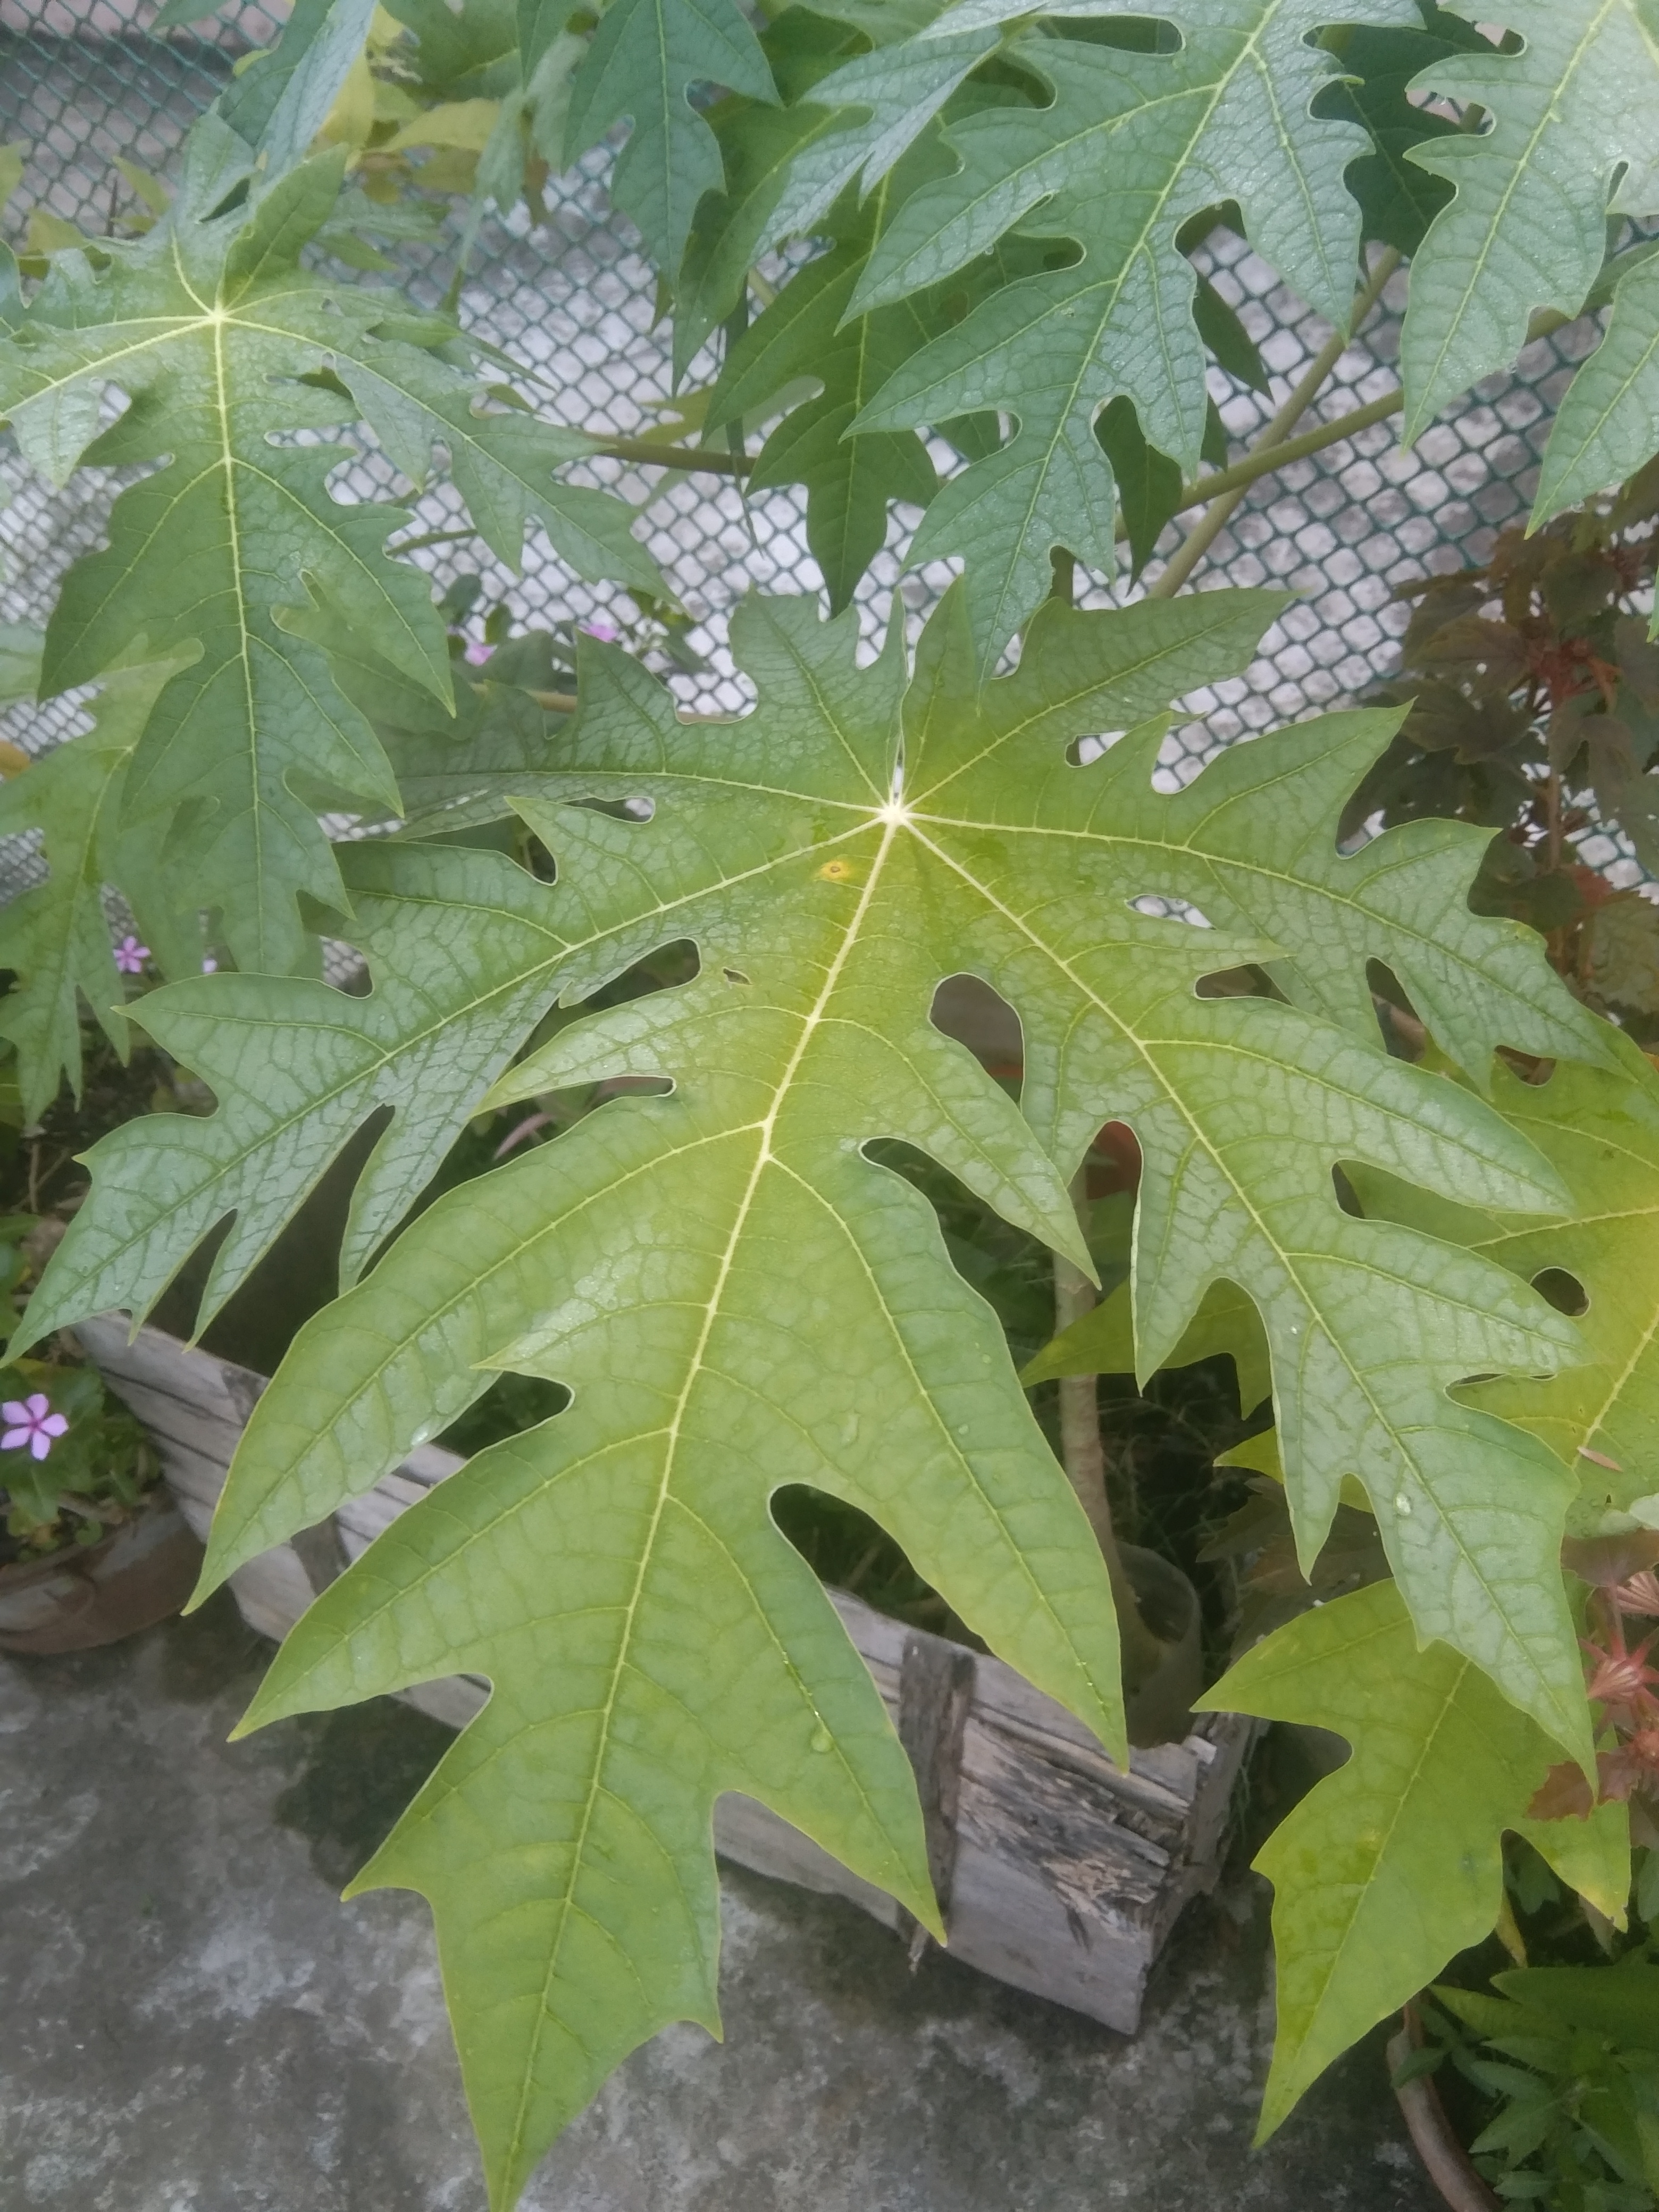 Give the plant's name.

papaya
